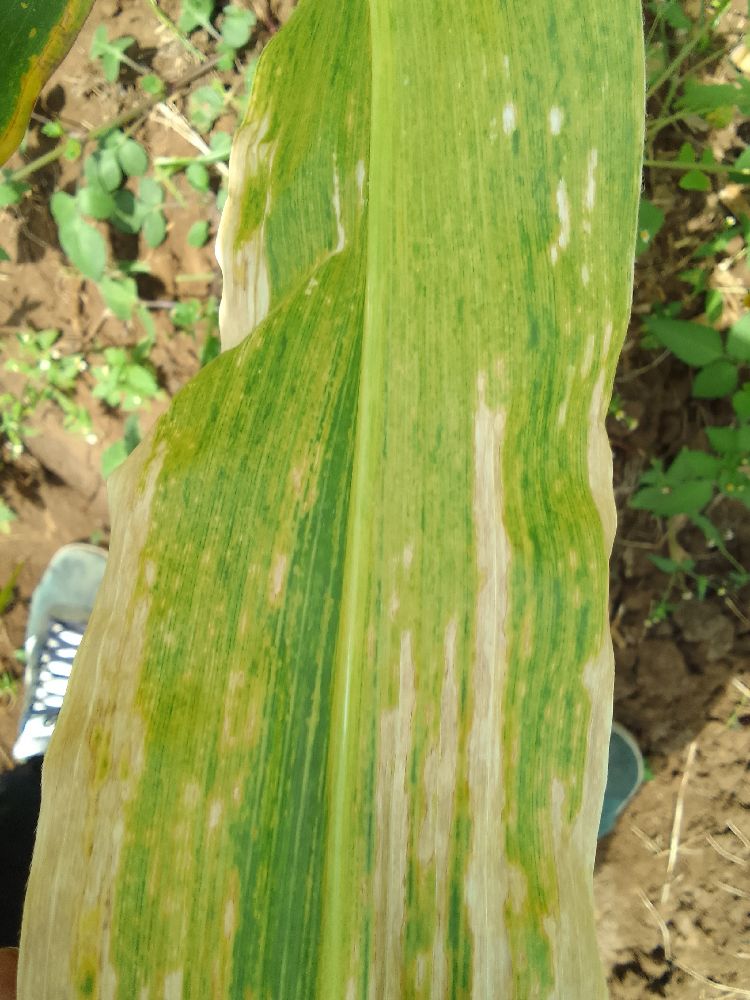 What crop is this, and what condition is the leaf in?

maize, maize lethal necrosis
